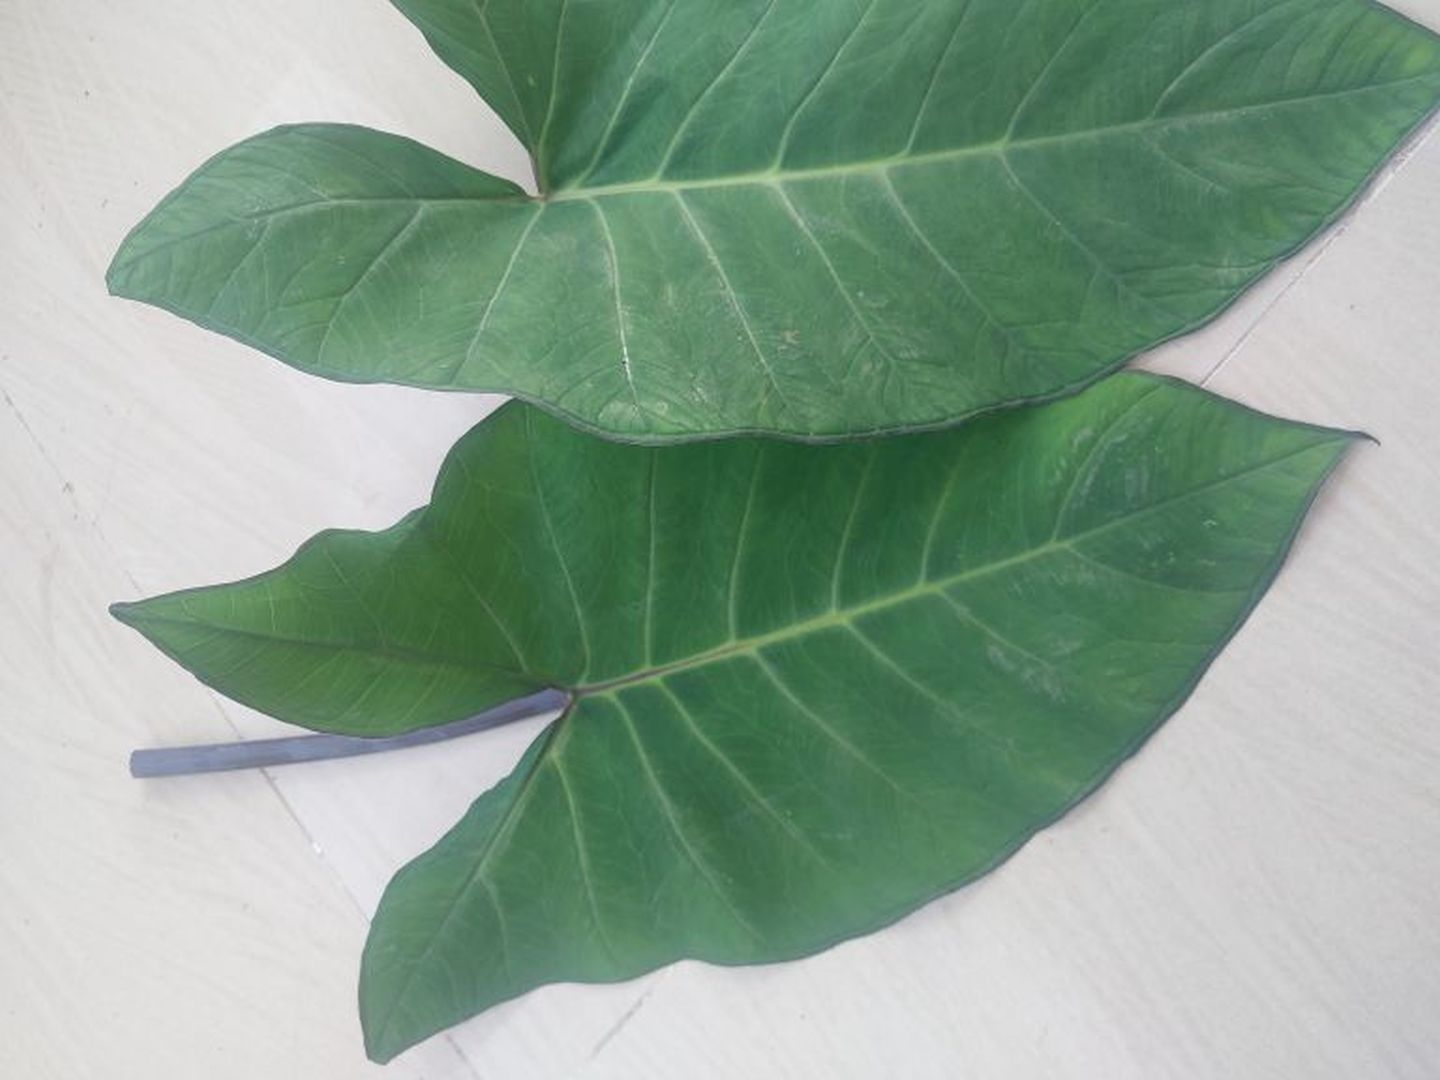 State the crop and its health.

taro, healthy
